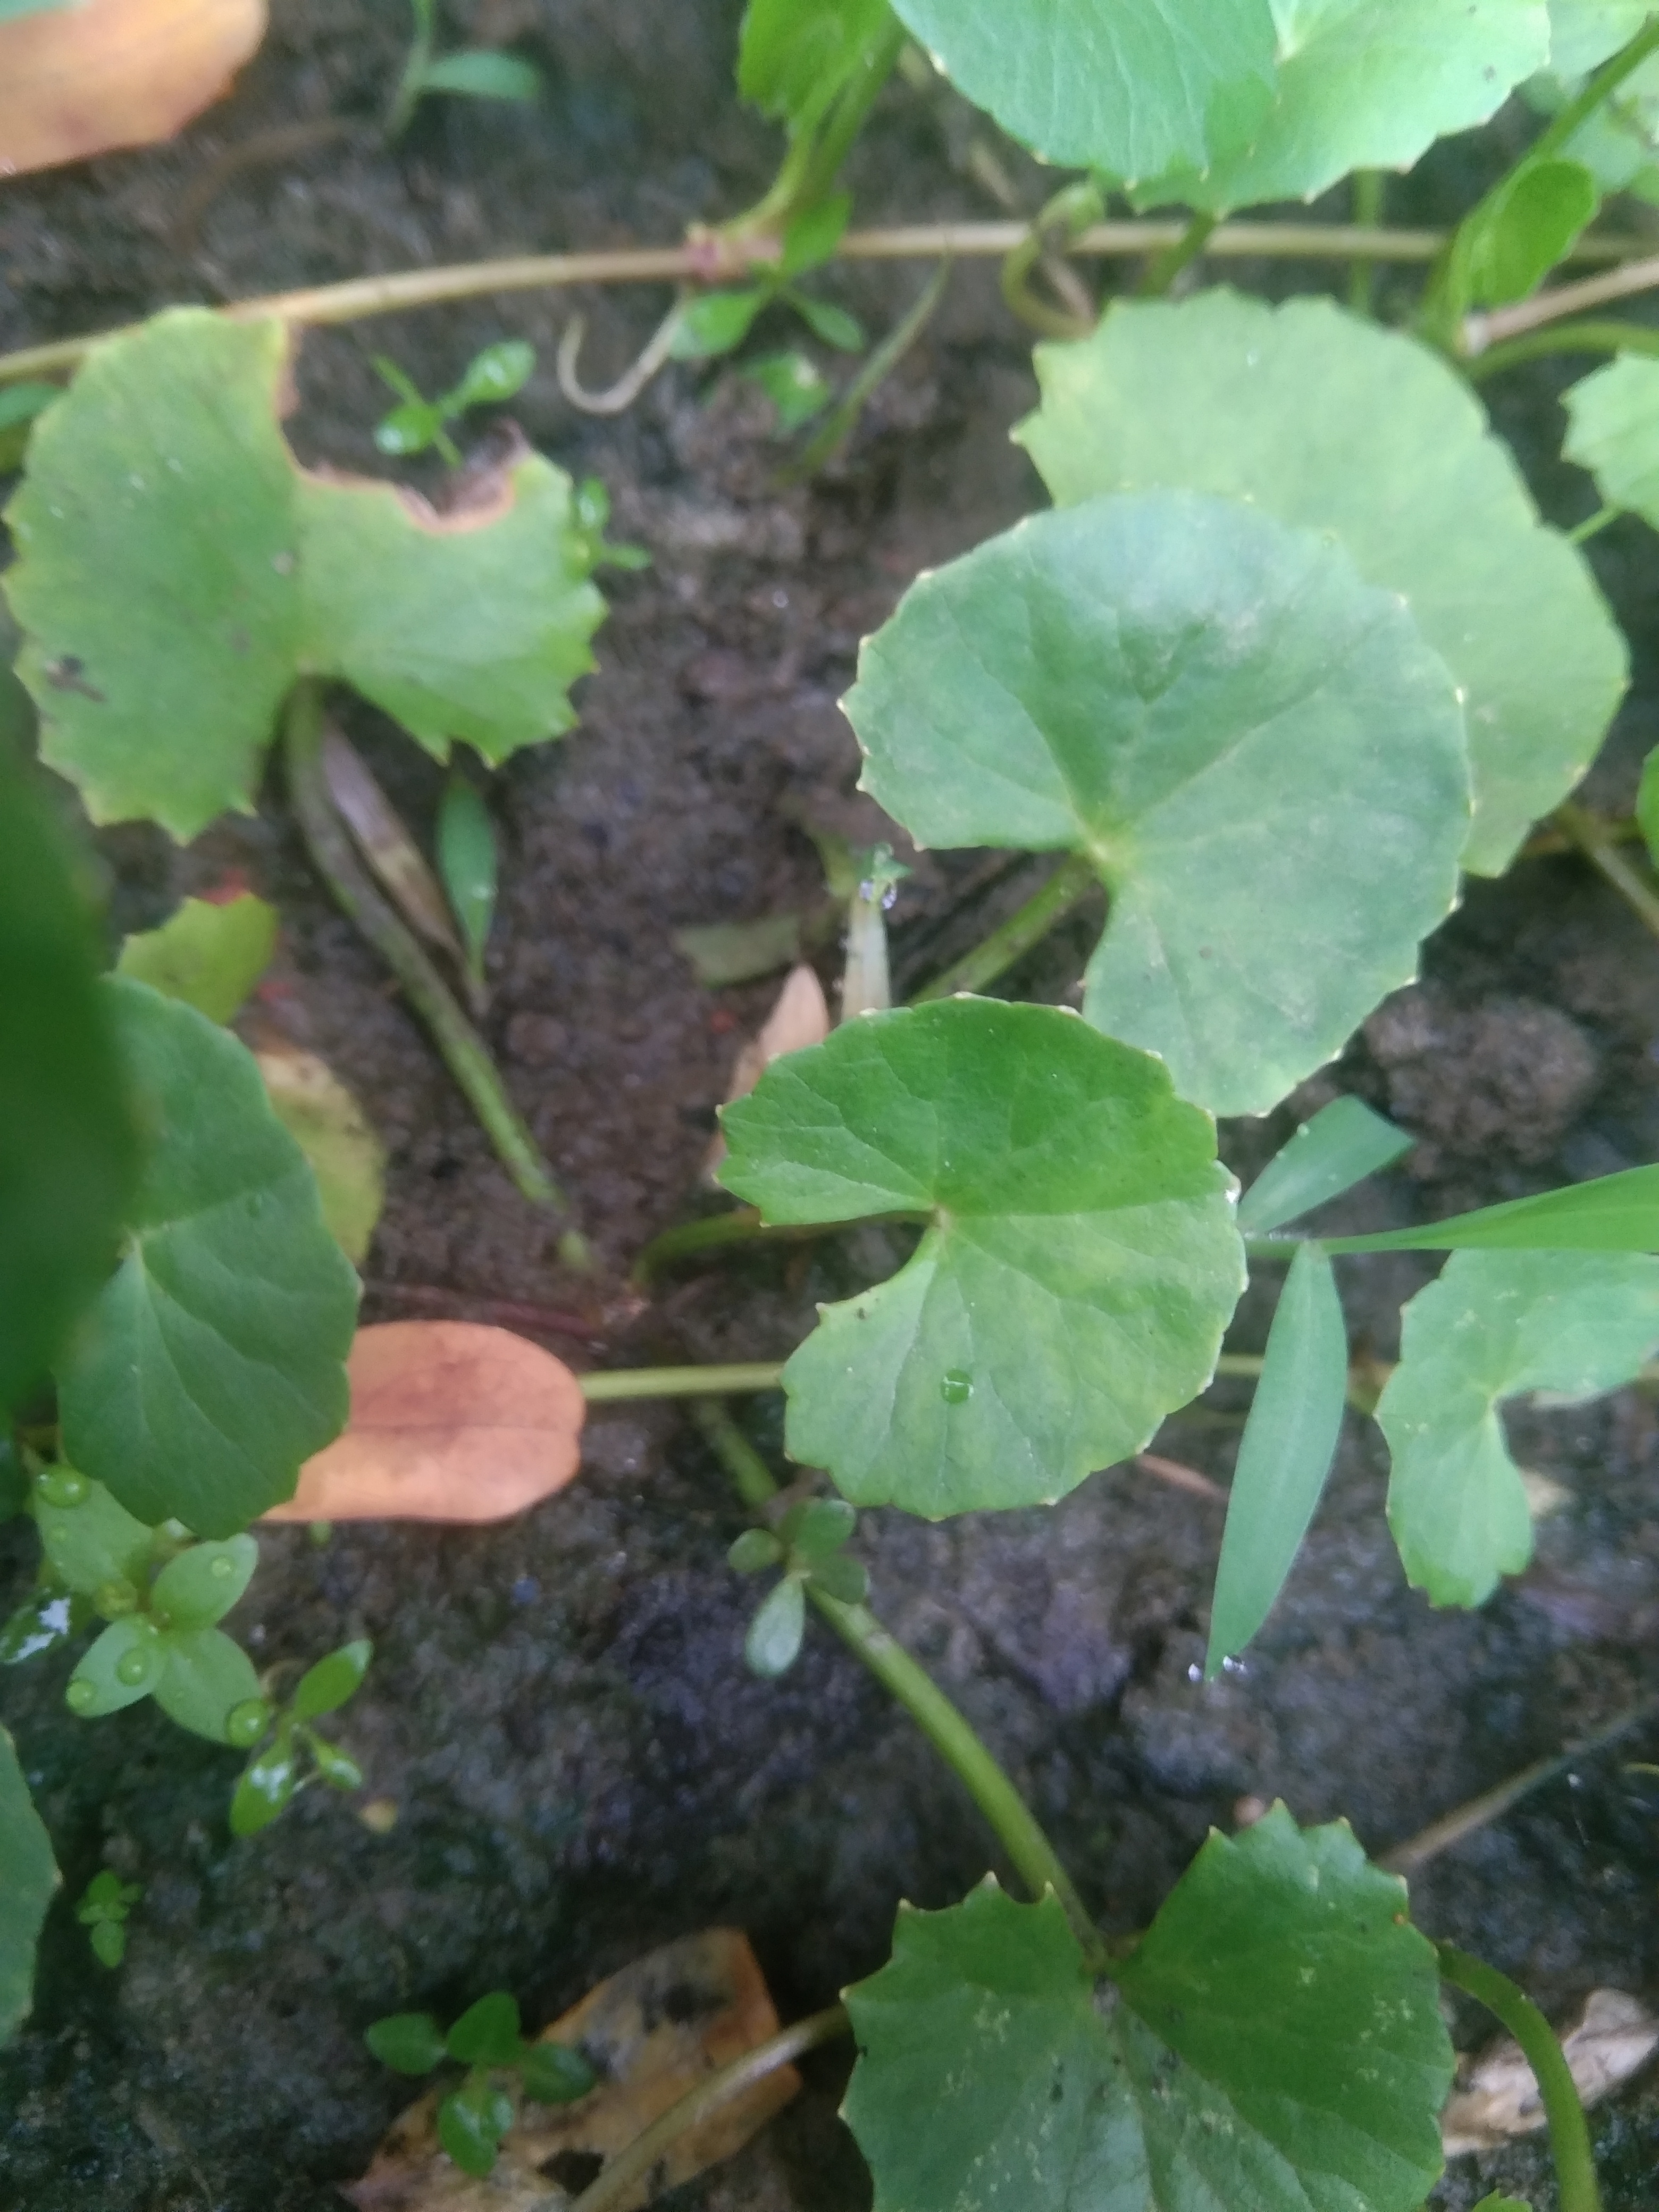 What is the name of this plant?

thankuni
